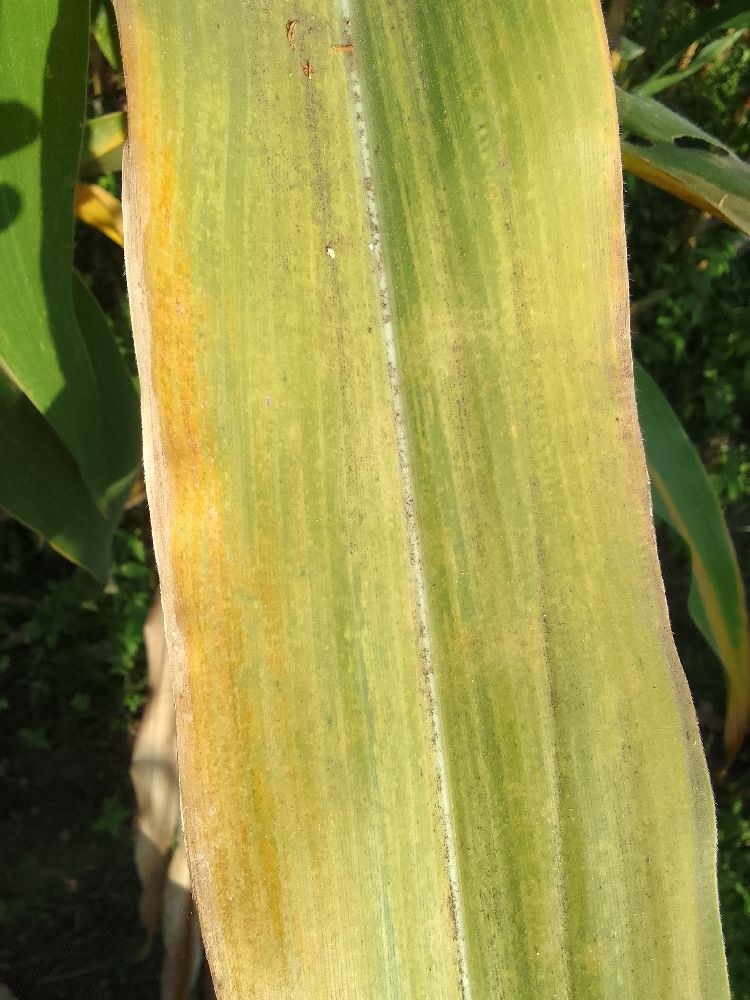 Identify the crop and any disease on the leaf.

maize, maize lethal necrosis
